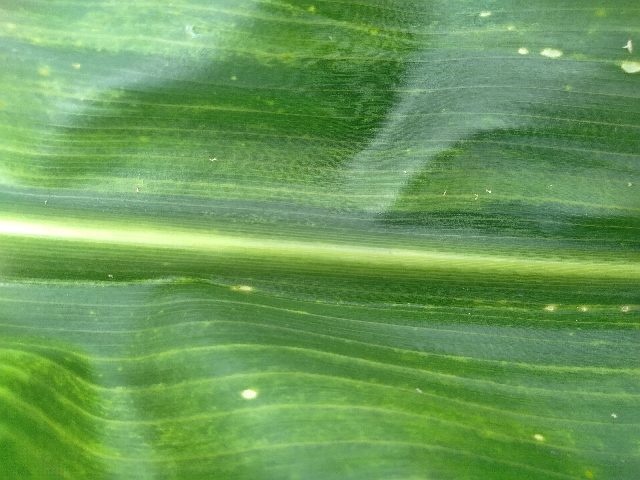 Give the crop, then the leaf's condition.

maize, maize lethal necrosis
